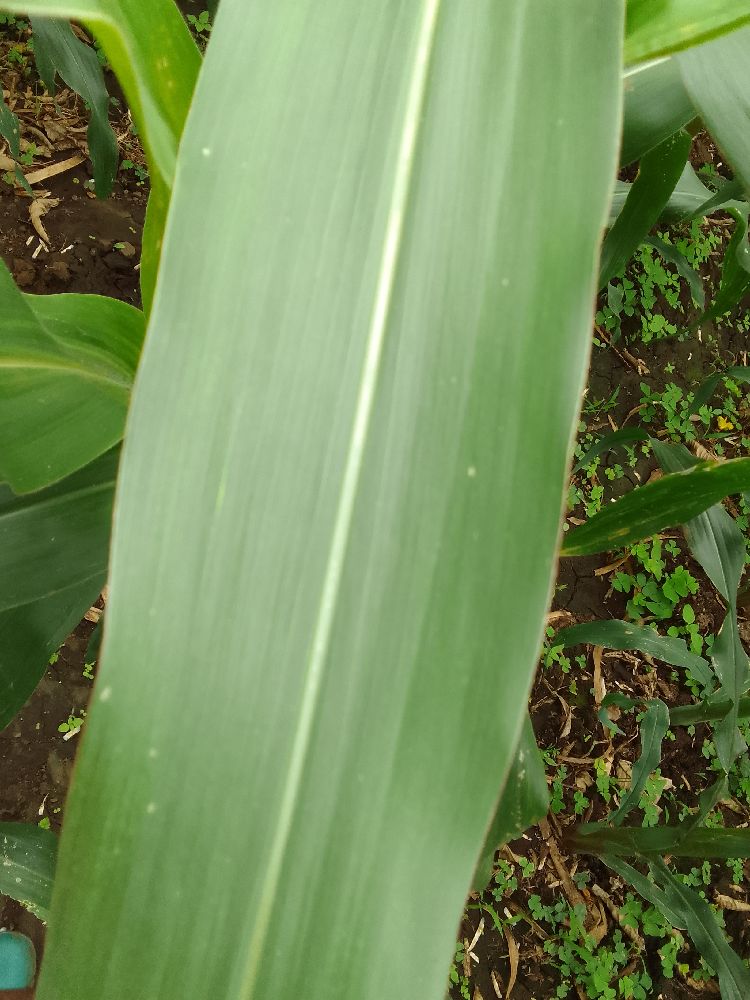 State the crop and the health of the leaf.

maize, healthy
